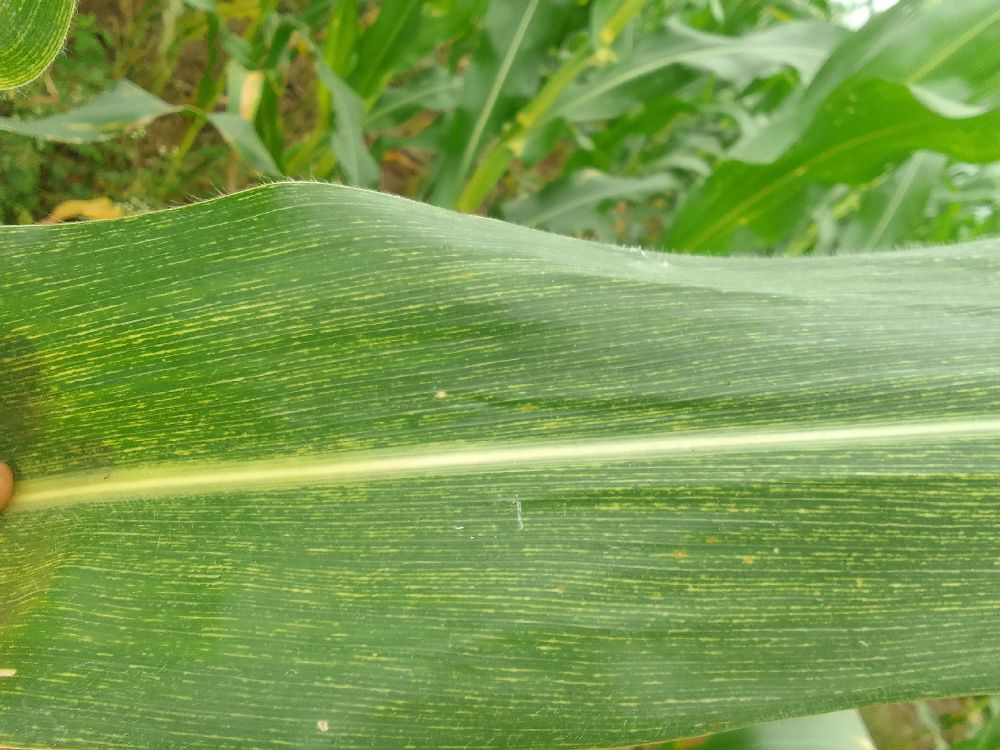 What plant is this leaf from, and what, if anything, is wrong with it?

maize, maize streak virus
